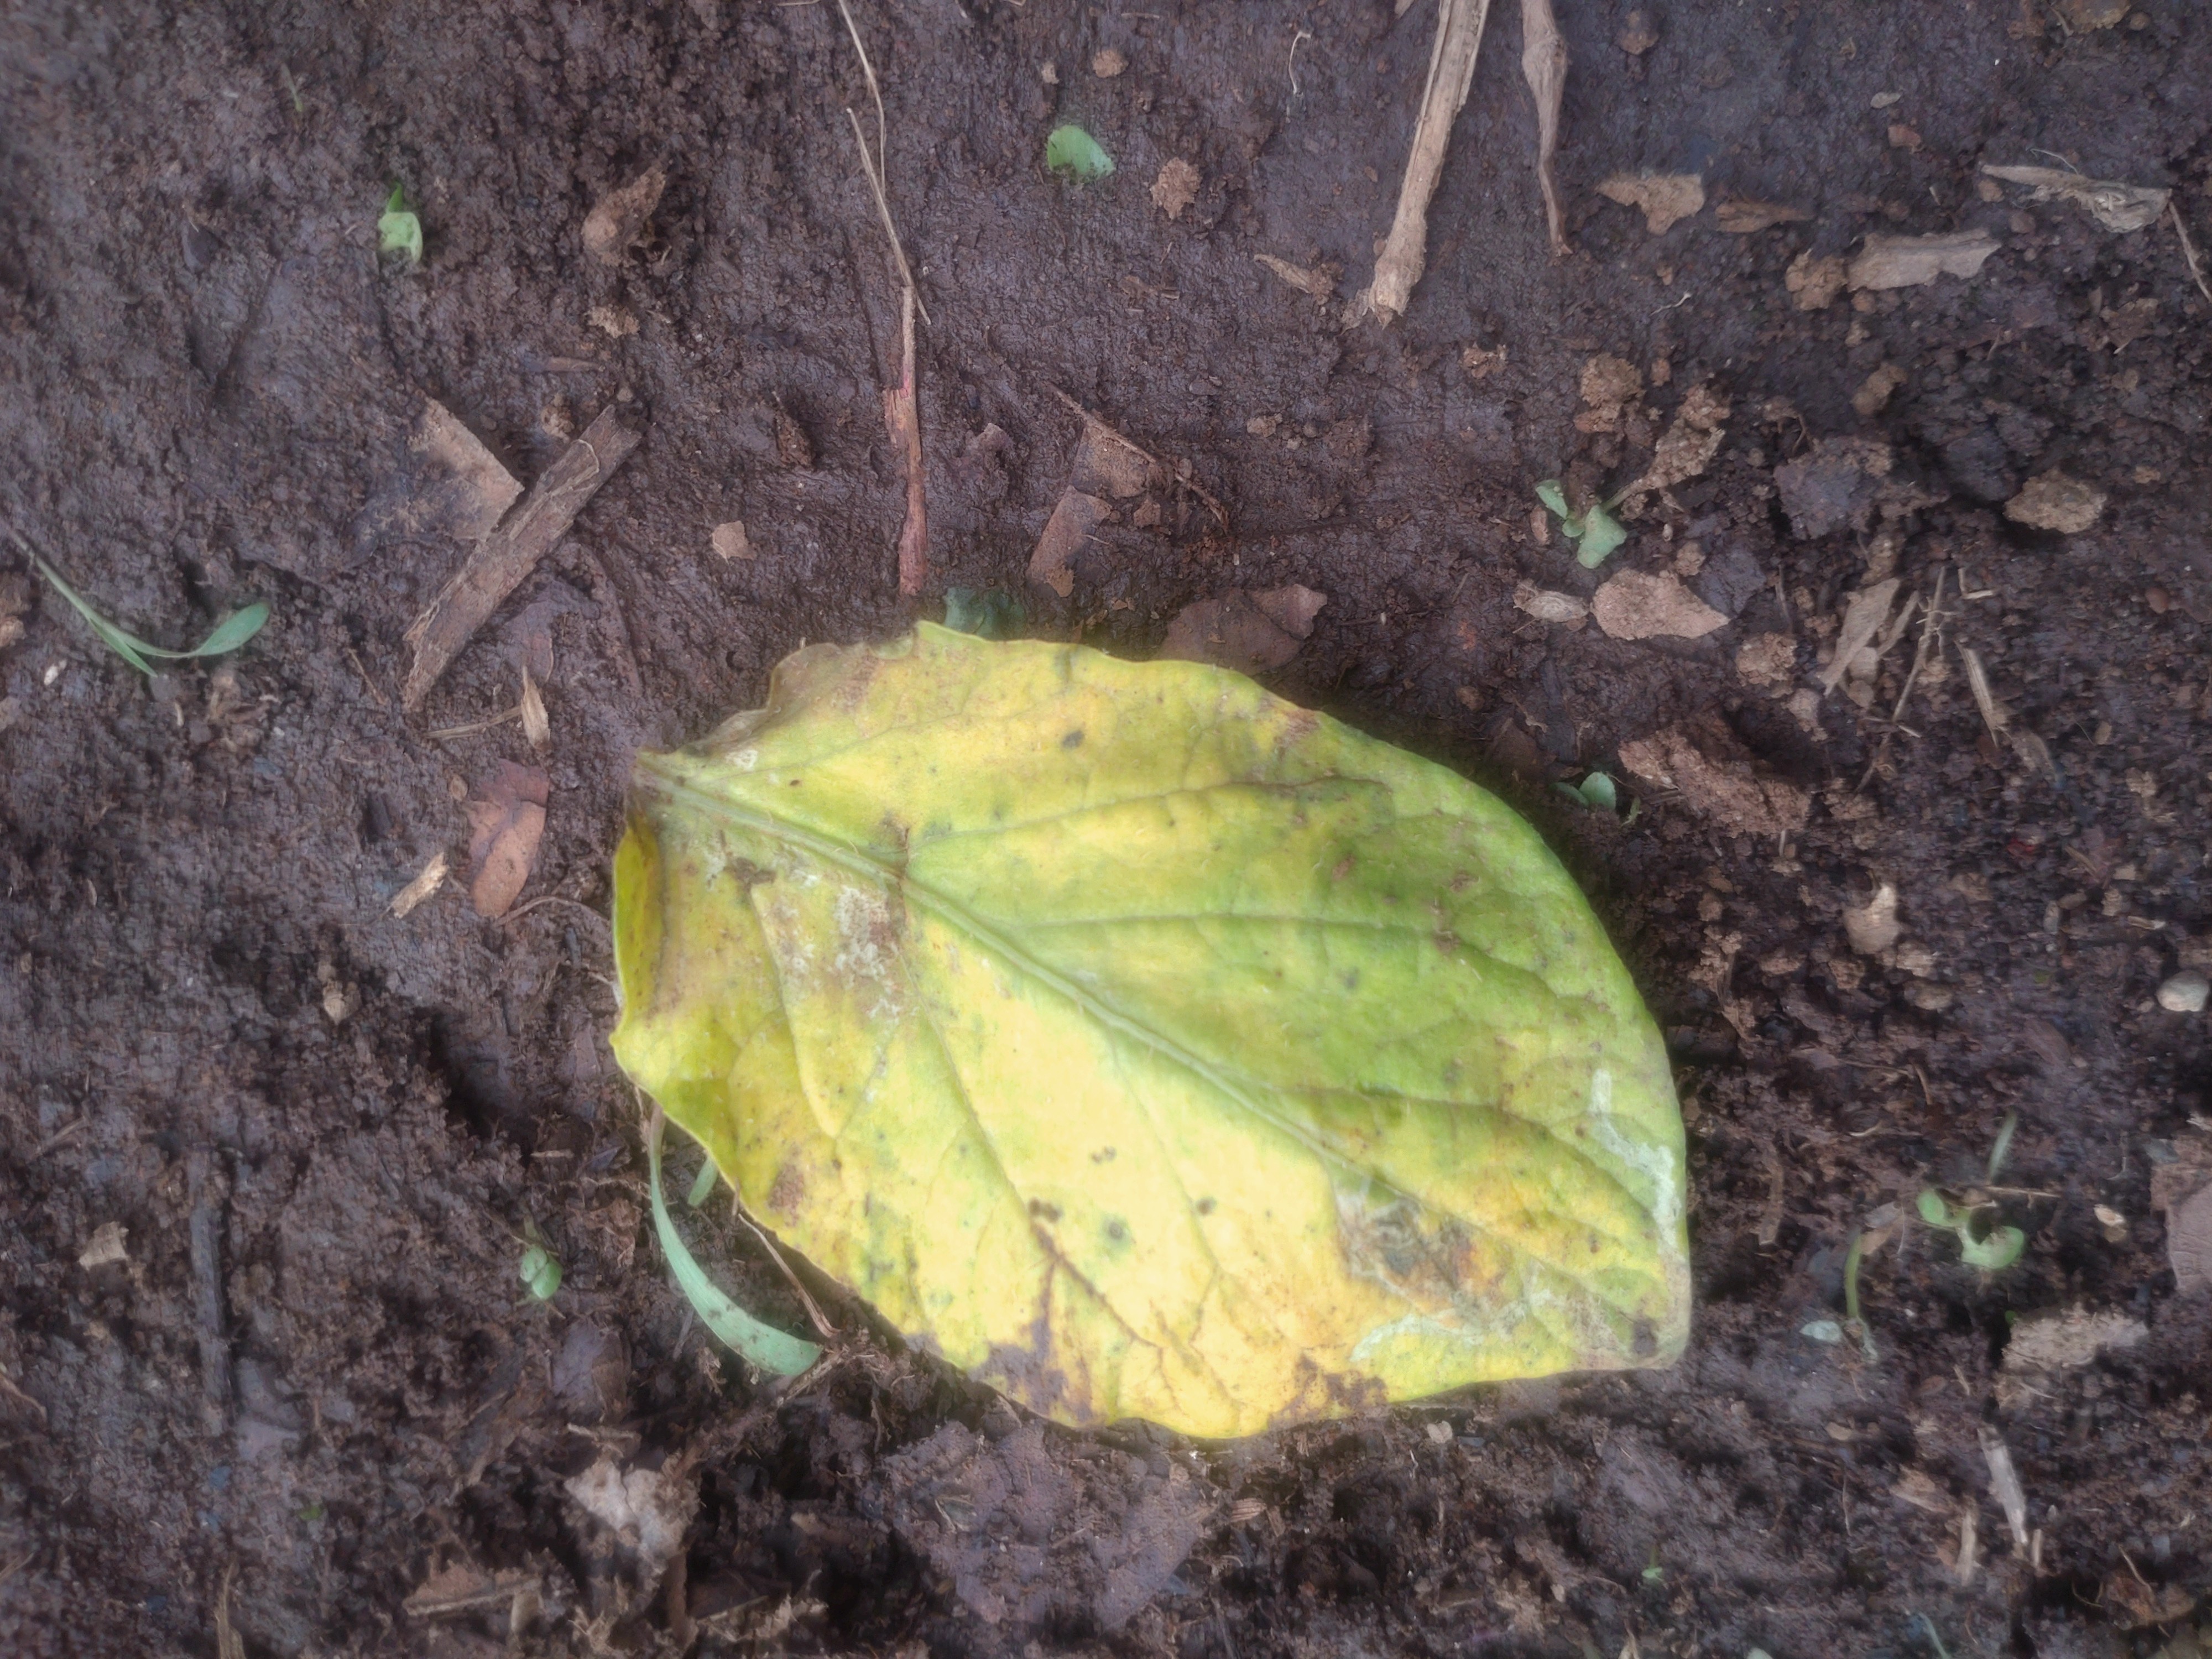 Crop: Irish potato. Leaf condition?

late blight
